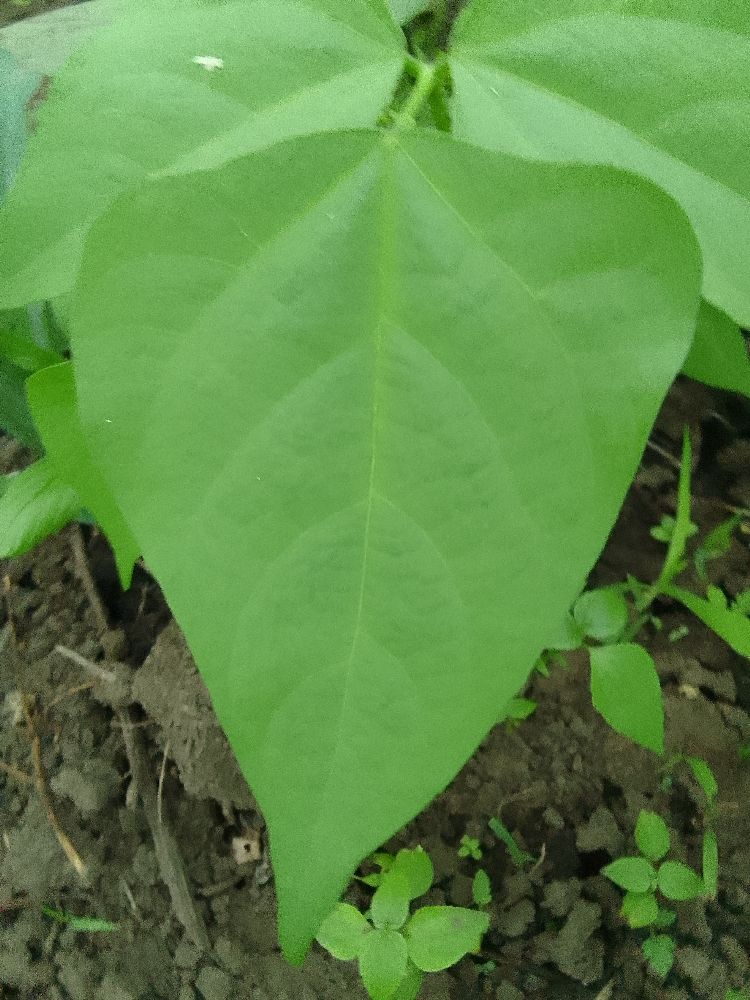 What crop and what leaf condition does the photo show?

common bean, healthy
